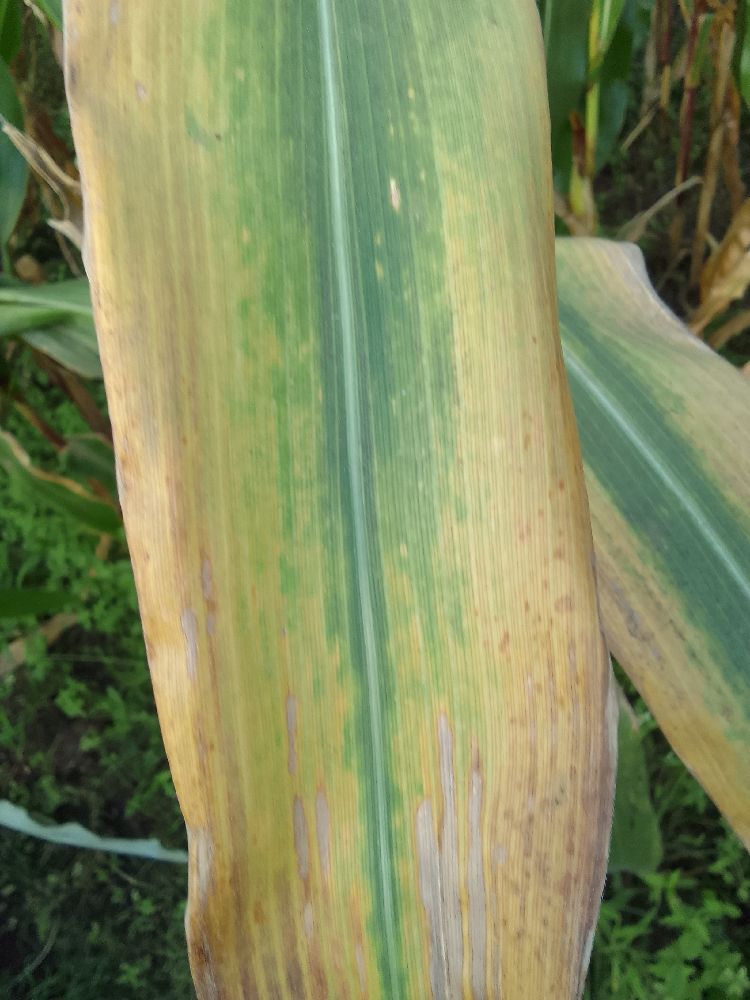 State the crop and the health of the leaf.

maize, maize lethal necrosis
